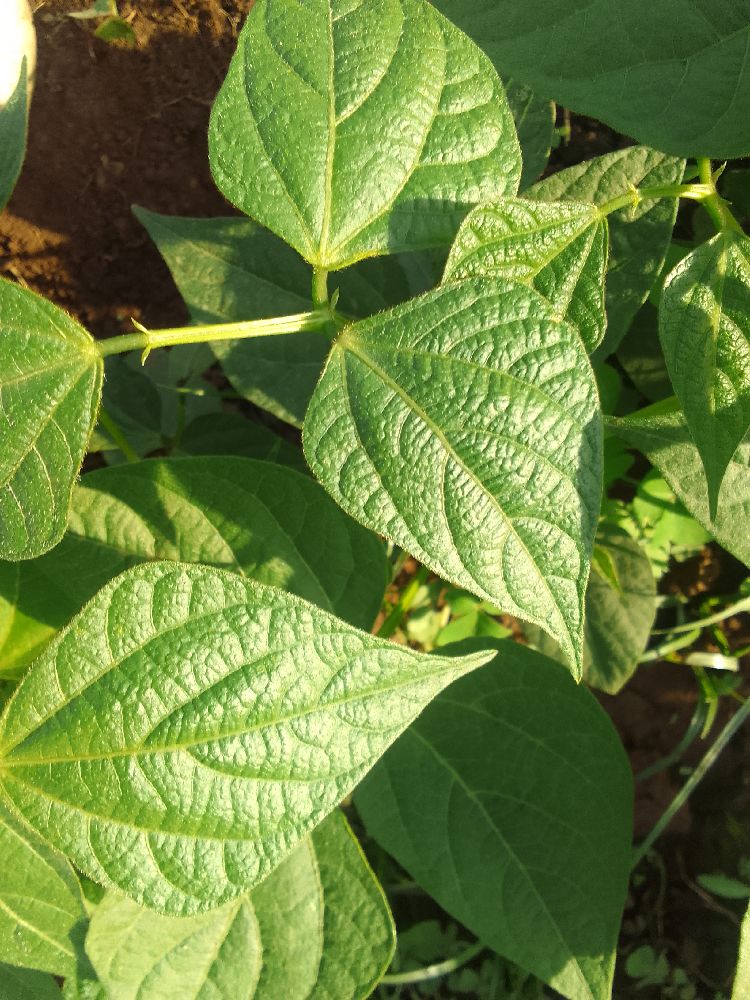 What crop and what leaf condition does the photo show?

common bean, healthy
